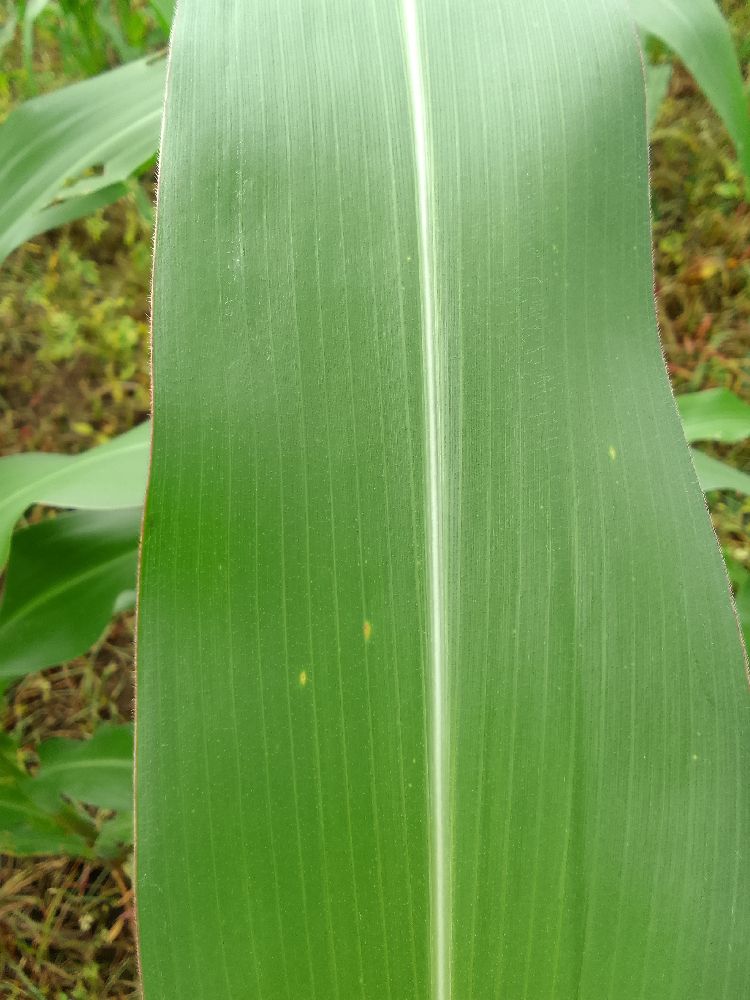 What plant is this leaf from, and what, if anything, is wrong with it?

maize, healthy
